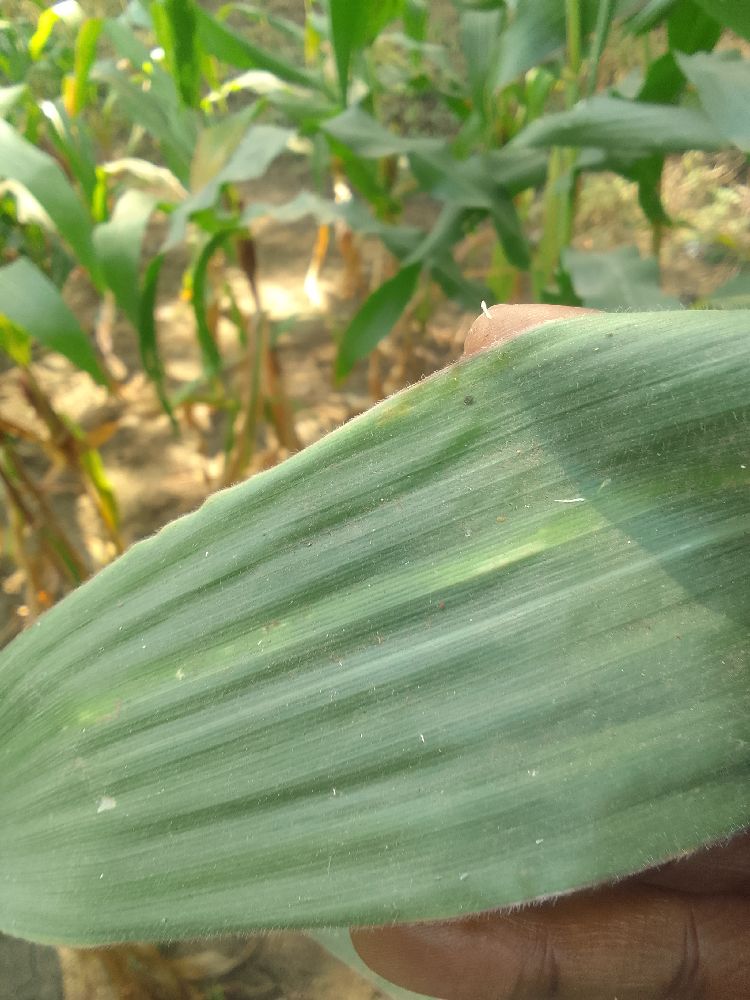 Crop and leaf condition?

maize, healthy
